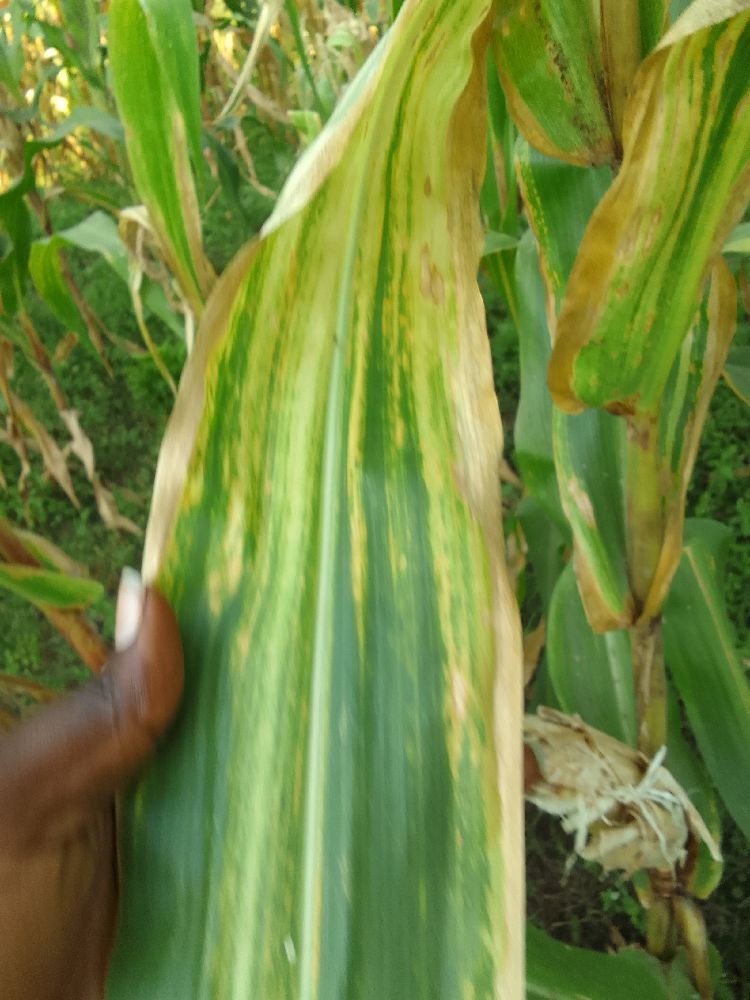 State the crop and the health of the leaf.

maize, maize lethal necrosis
